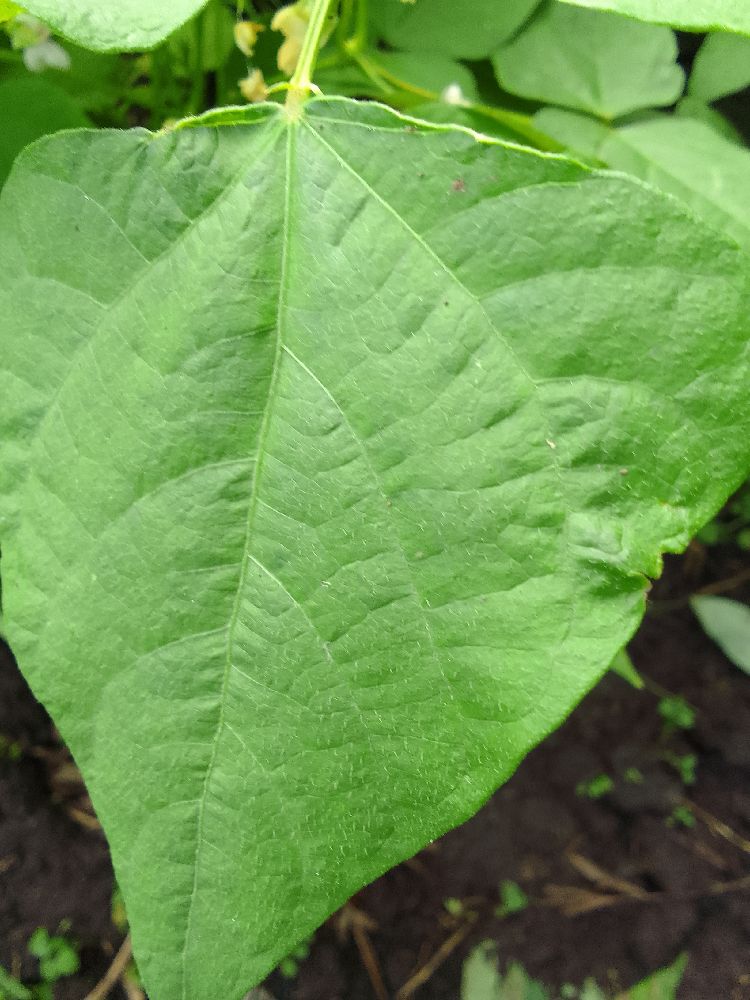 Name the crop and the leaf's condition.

common bean, healthy
